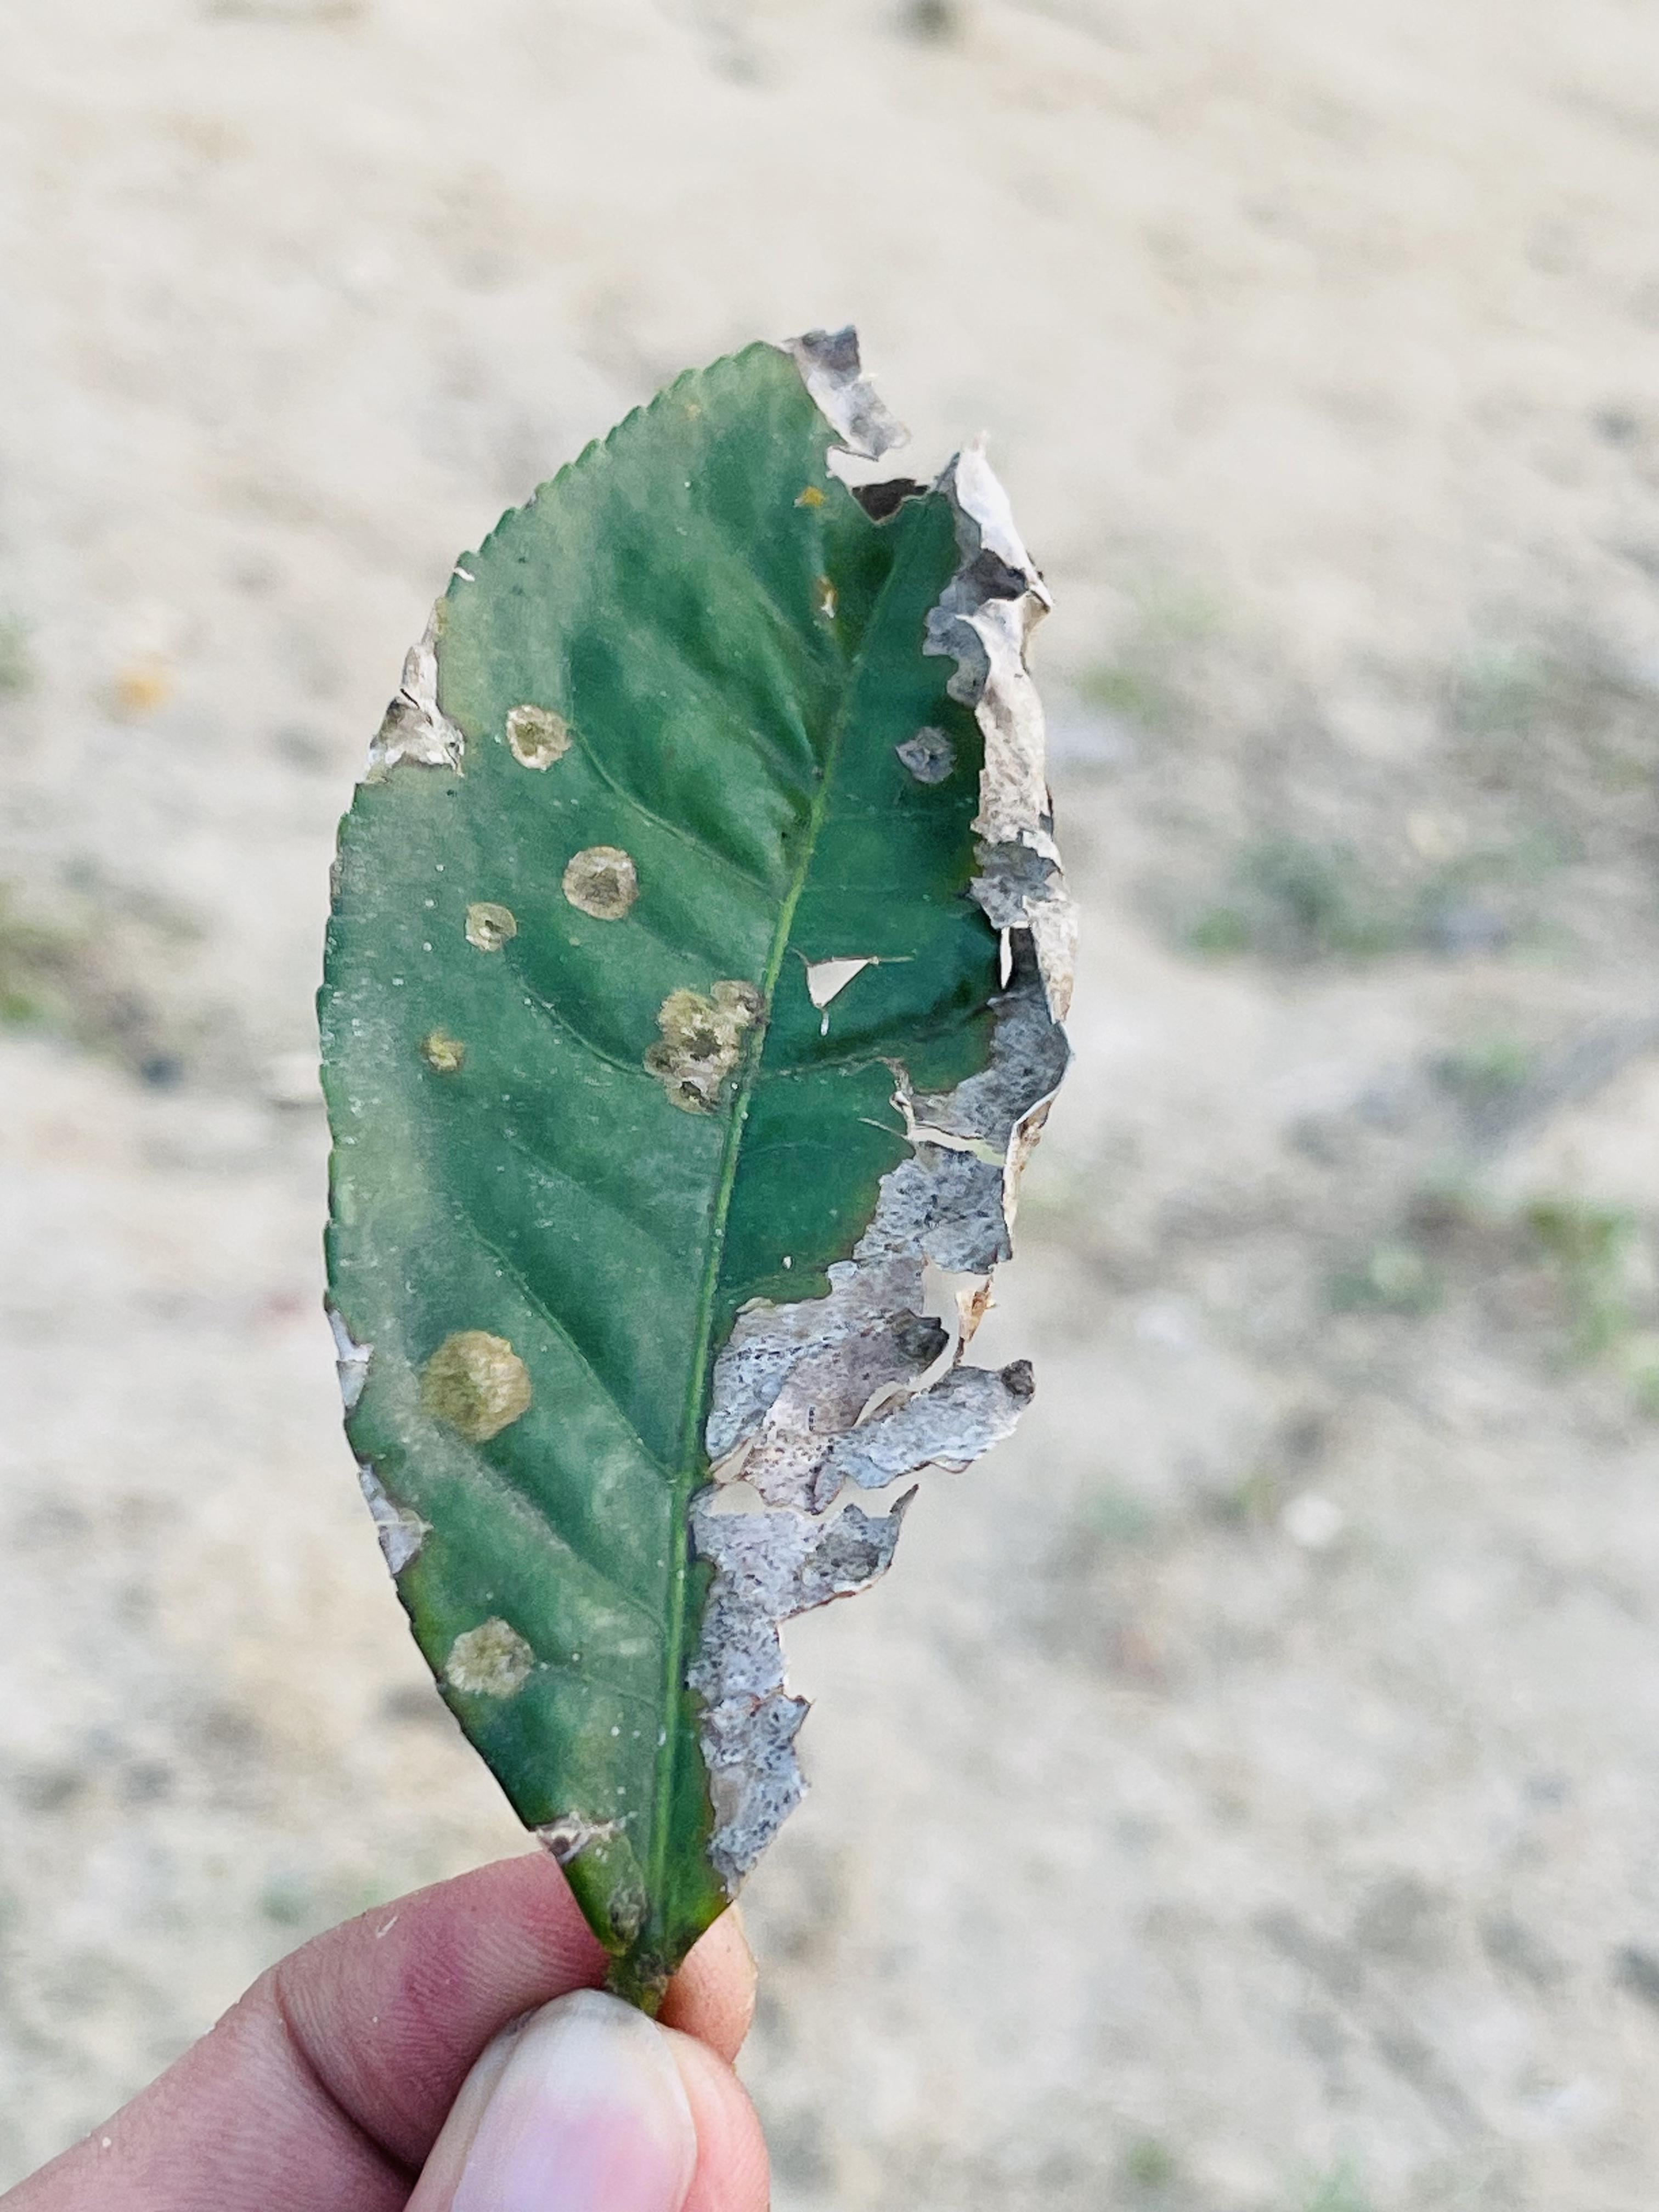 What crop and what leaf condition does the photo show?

tea, blight
